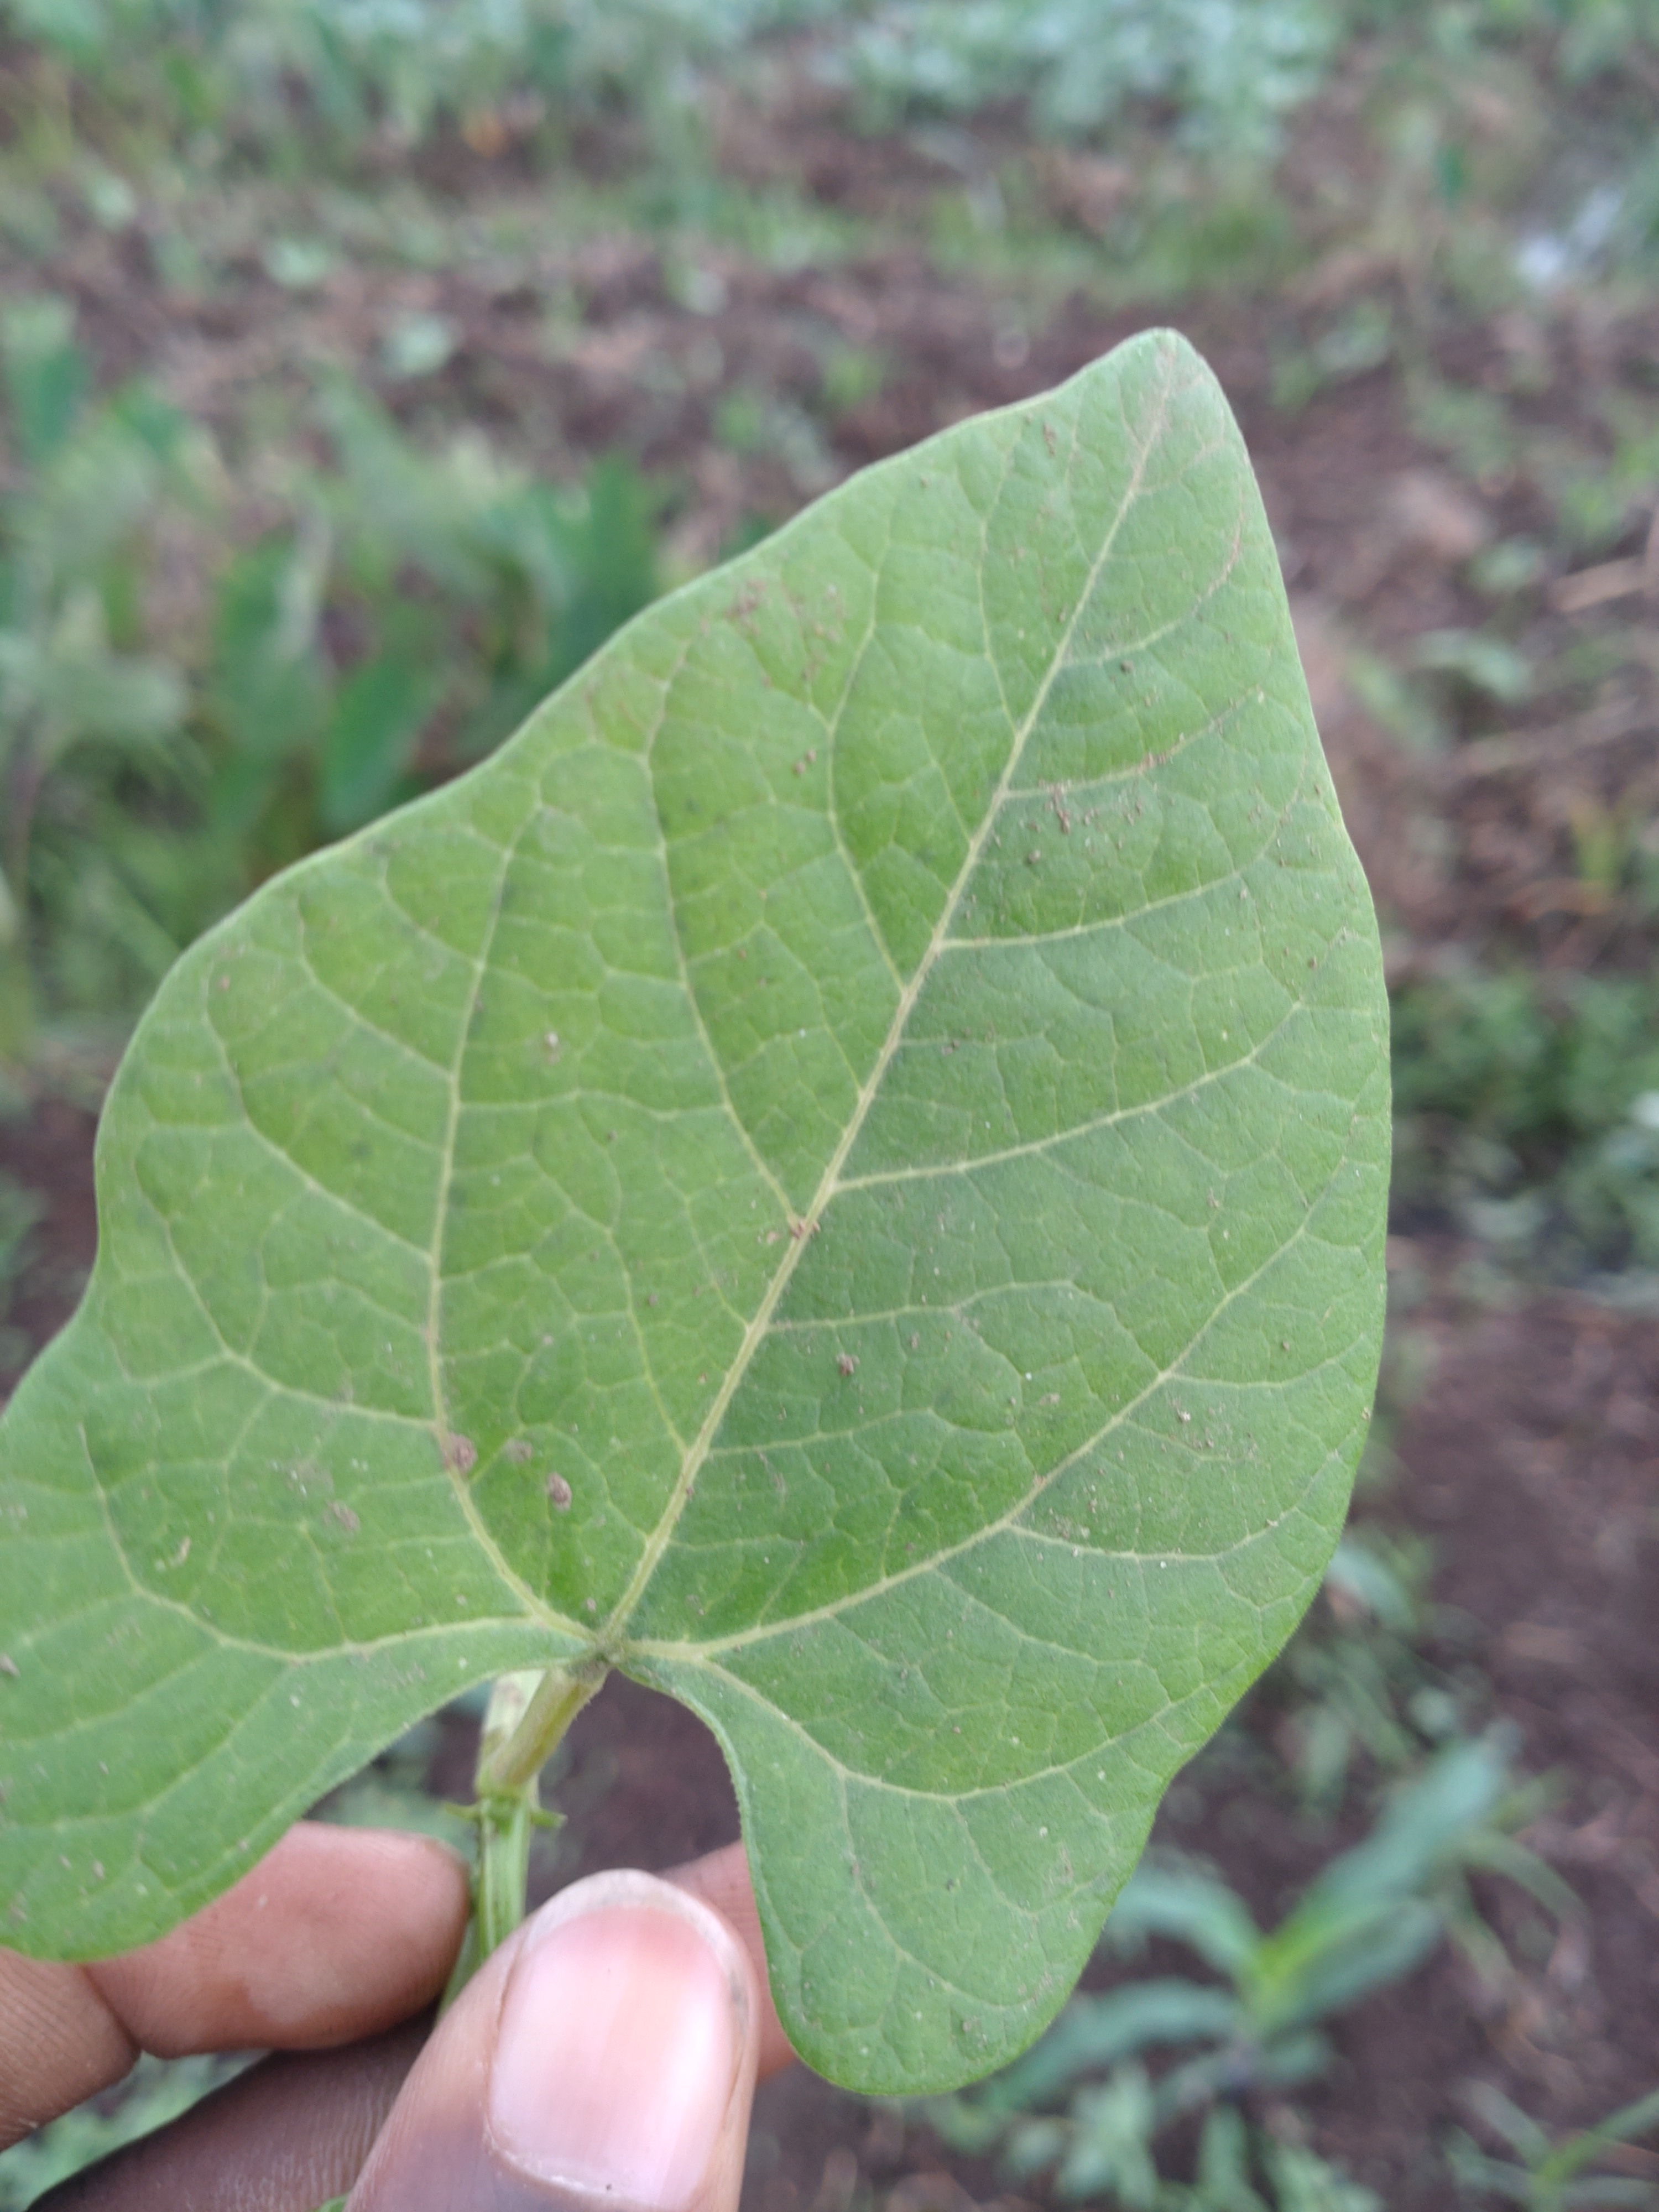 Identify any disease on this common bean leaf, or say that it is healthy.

healthy
